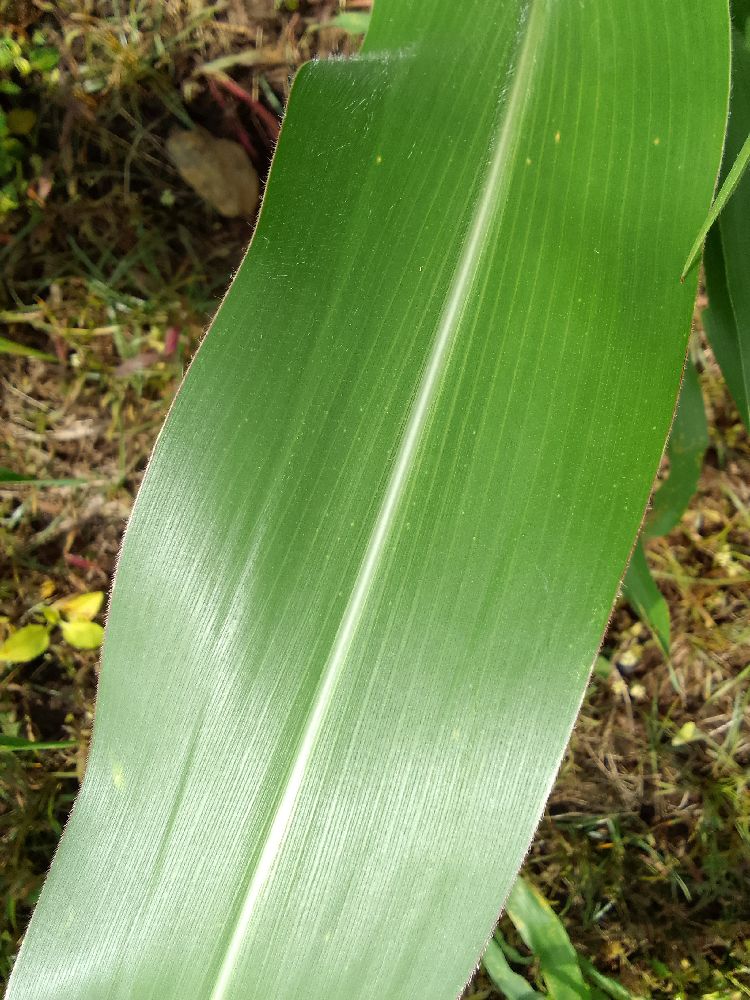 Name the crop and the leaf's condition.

maize, healthy
